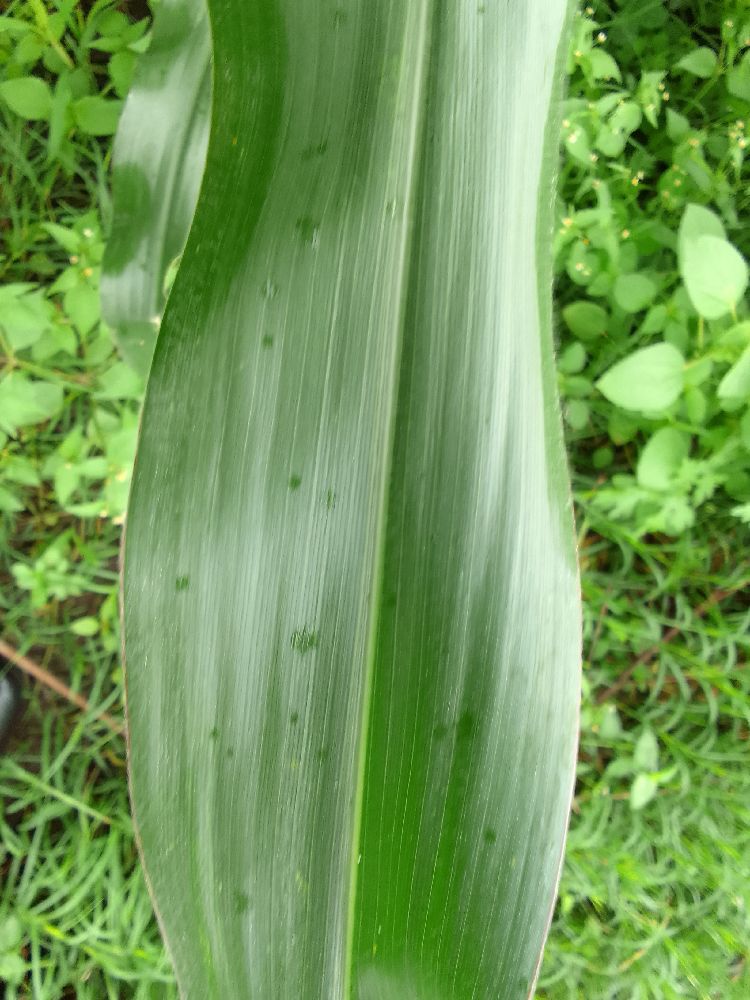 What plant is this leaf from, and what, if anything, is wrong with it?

maize, healthy
